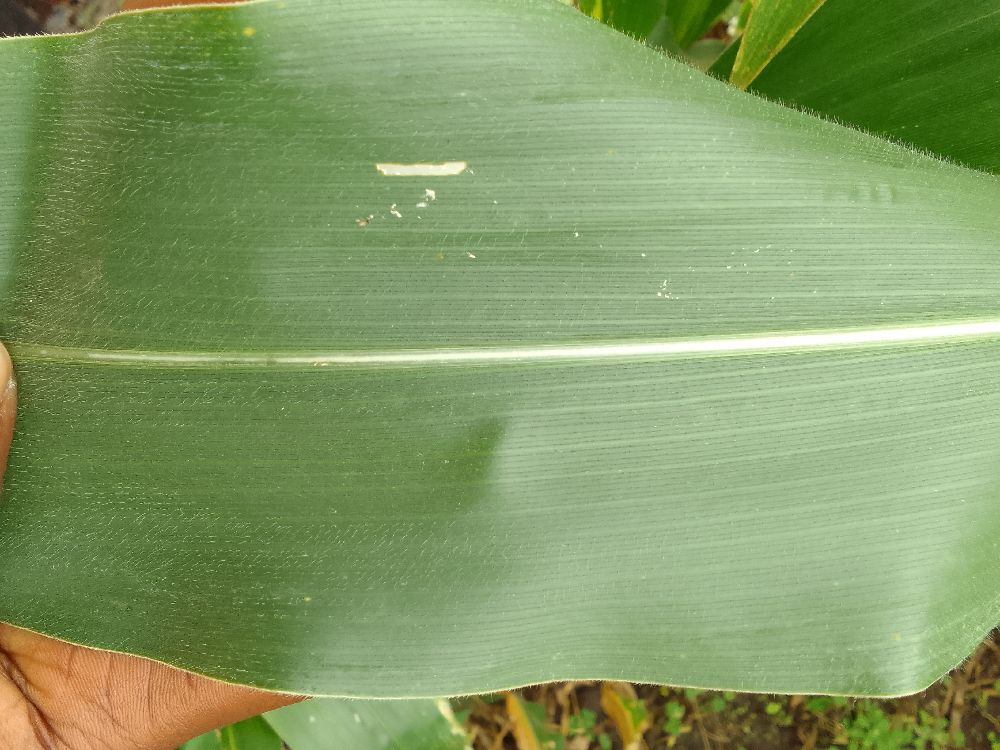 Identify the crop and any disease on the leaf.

maize, healthy
